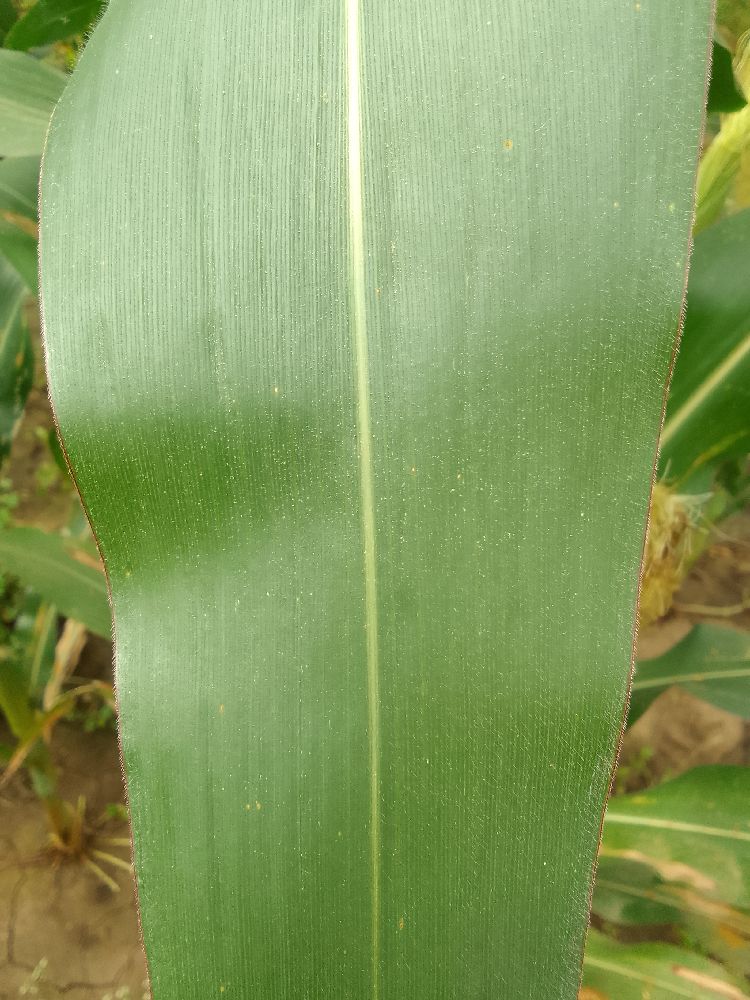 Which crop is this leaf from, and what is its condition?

maize, healthy
